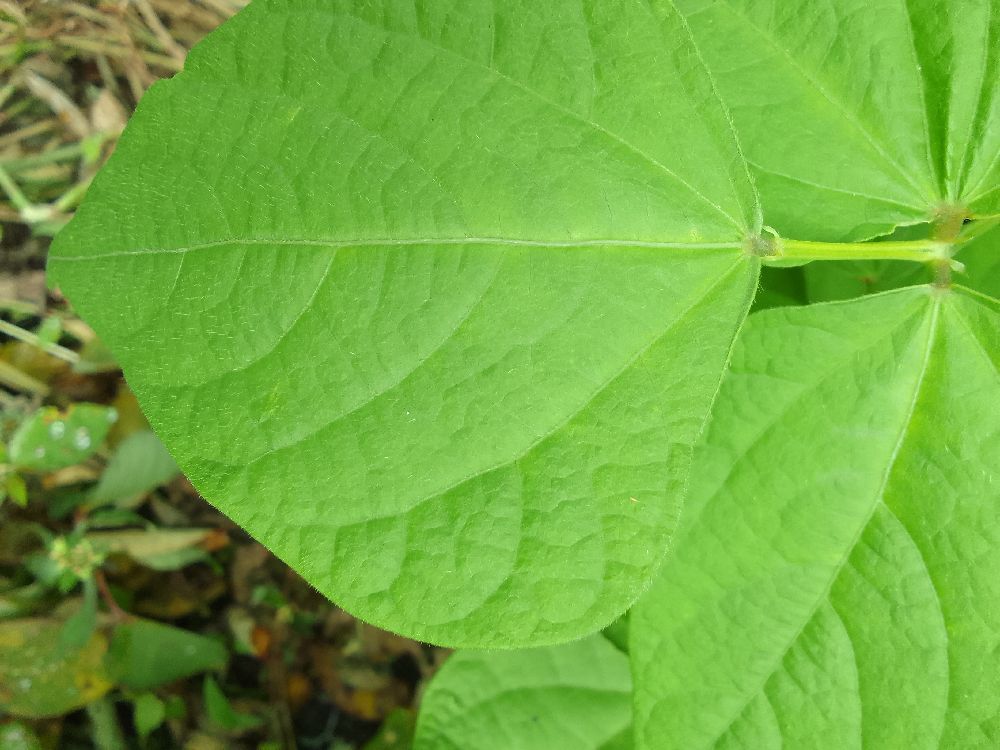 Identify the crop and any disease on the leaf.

common bean, healthy
